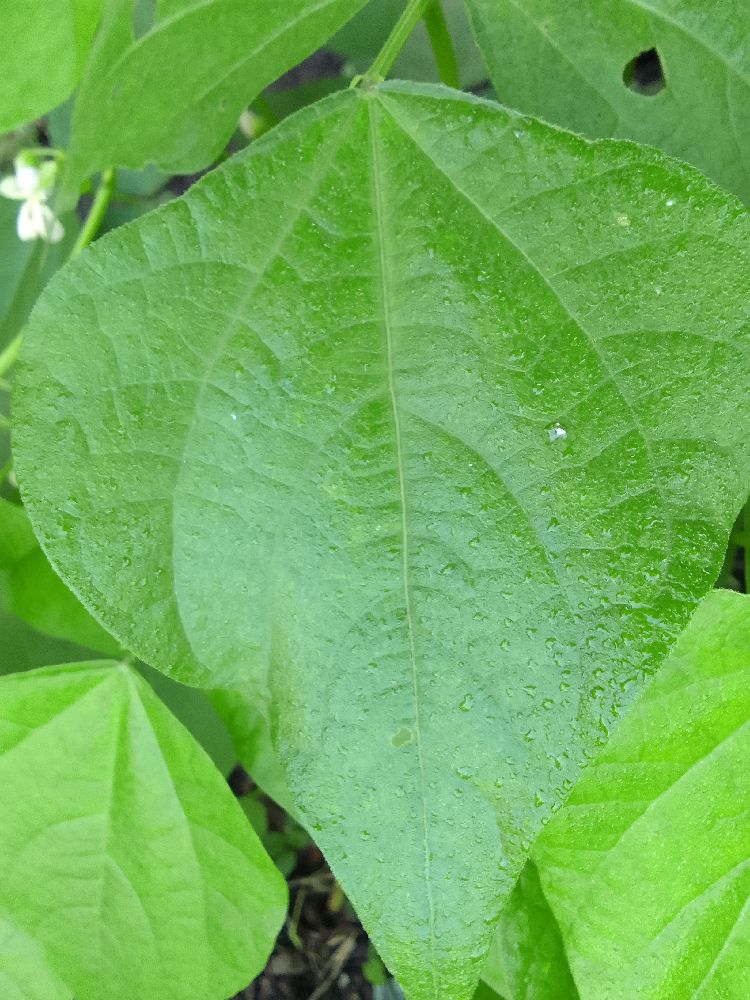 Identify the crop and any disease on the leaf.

common bean, healthy
